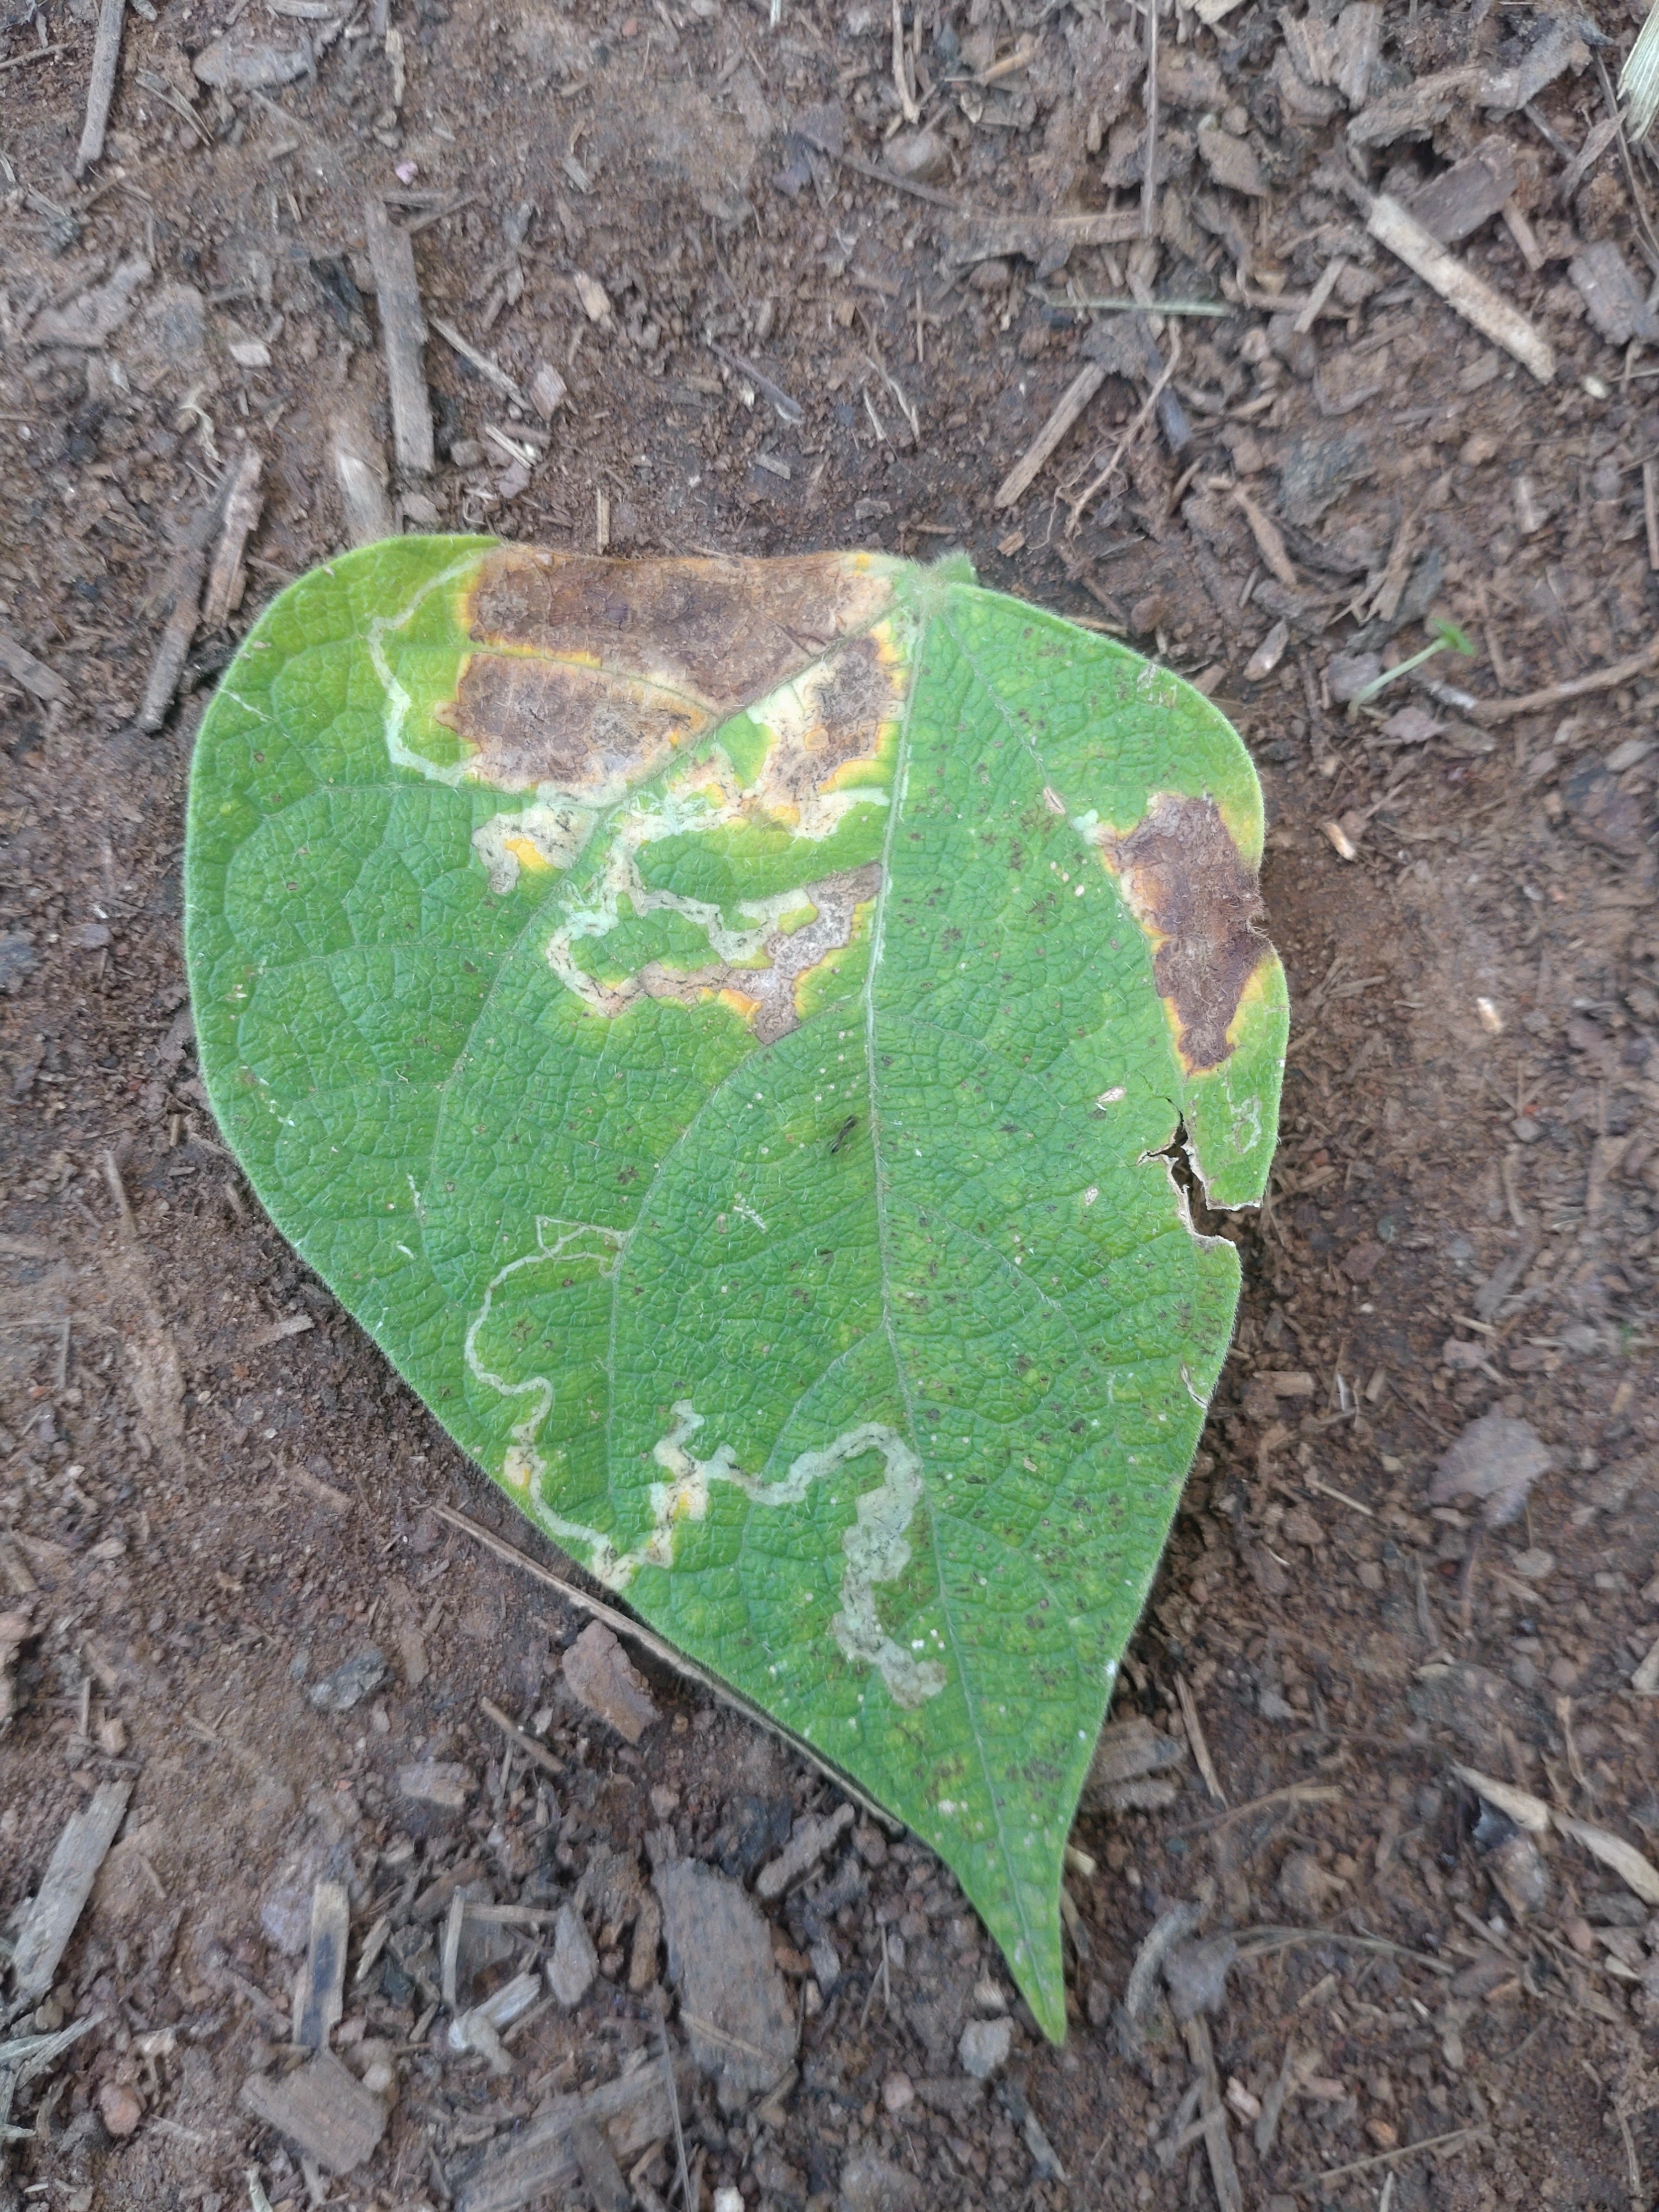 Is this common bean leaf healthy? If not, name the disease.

anthracnose
